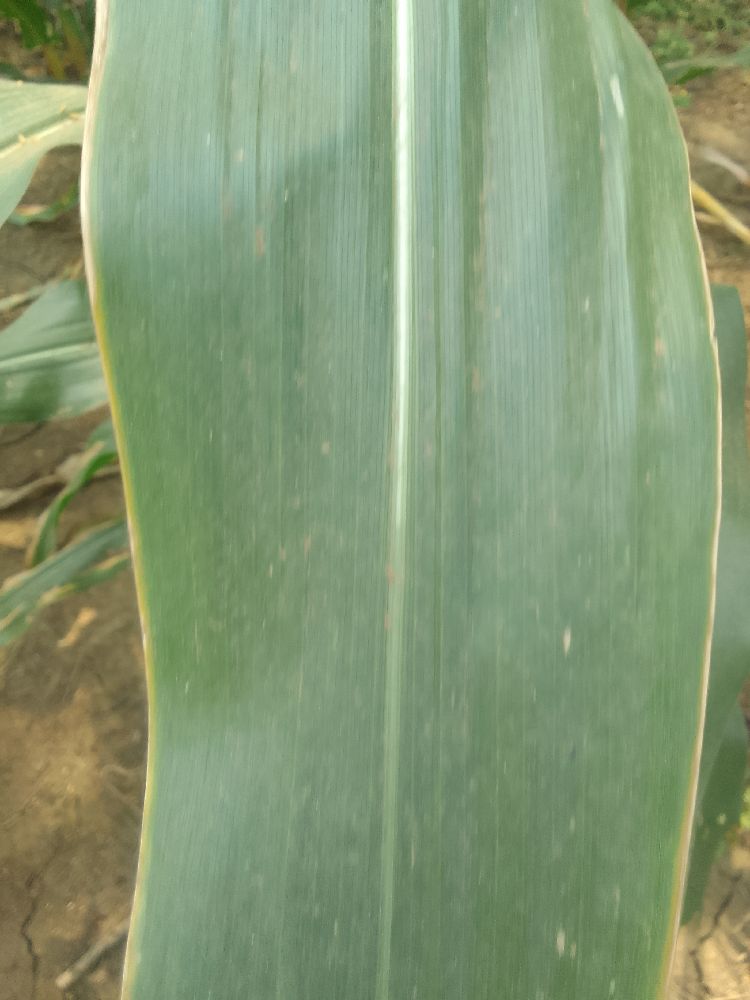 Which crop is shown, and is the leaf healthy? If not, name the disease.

maize, healthy
